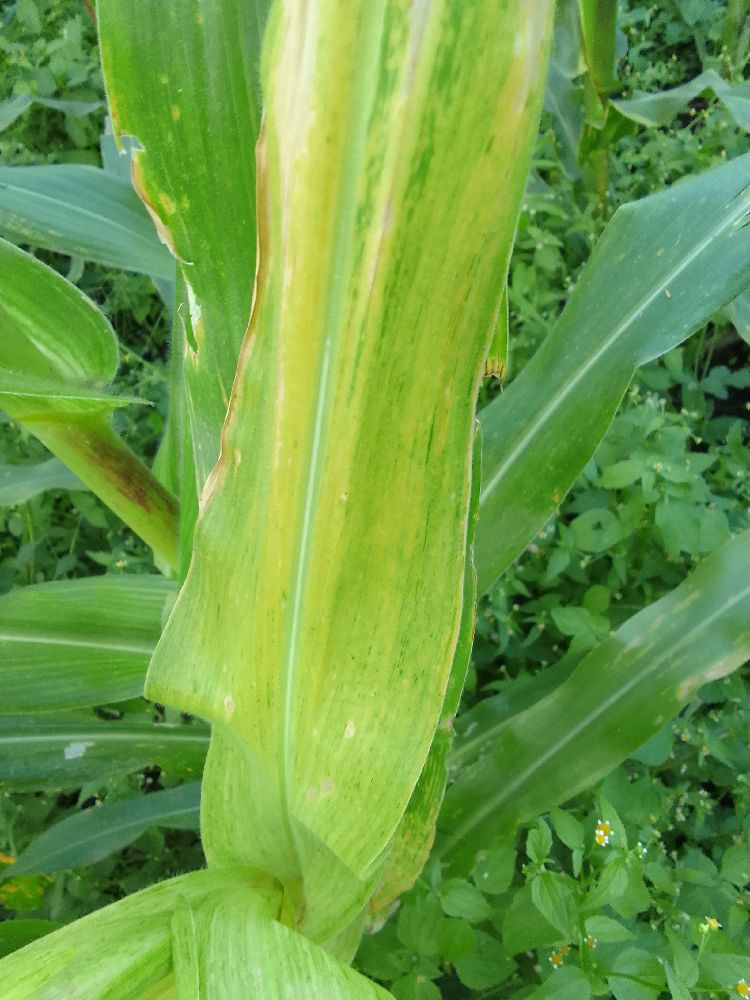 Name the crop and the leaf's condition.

maize, maize lethal necrosis
